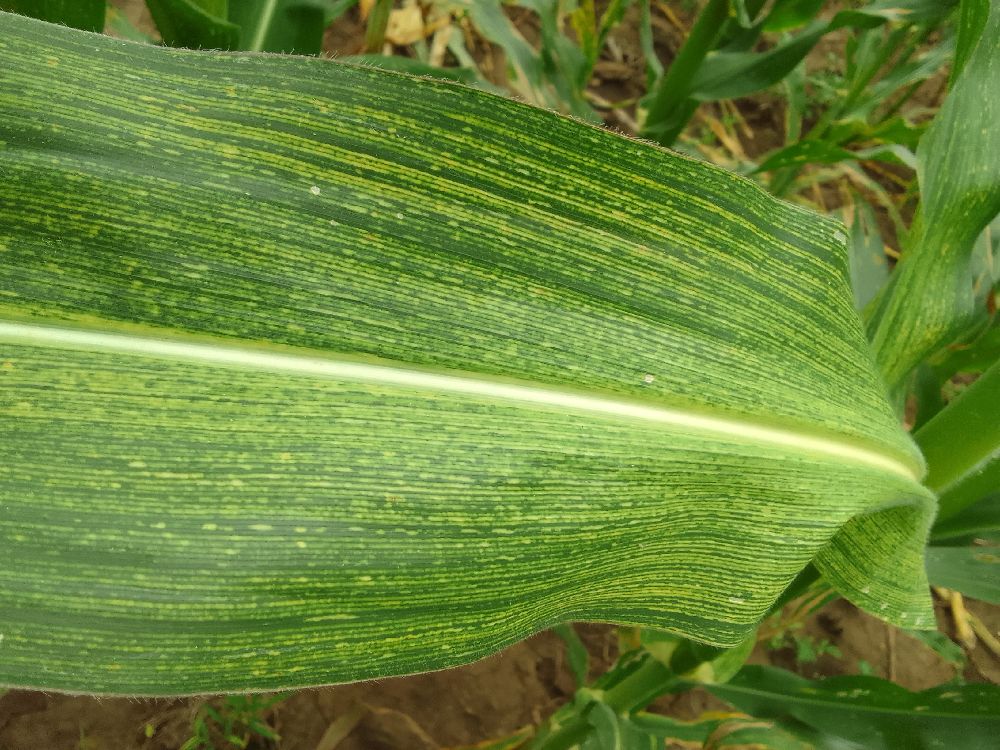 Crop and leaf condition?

maize, maize streak virus
